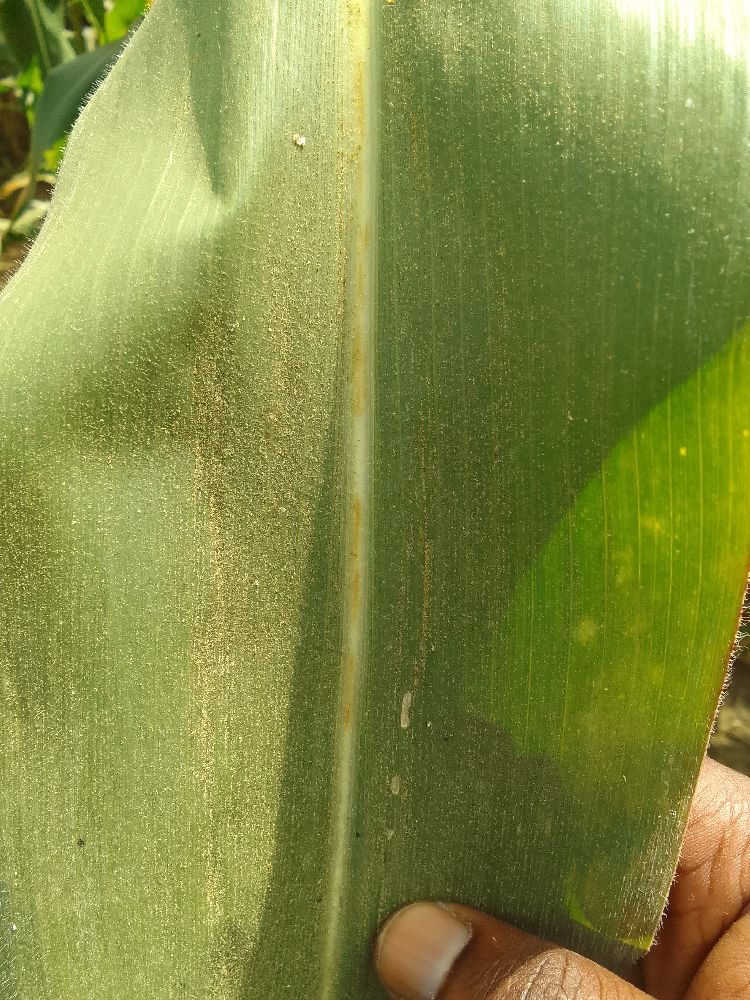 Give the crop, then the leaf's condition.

maize, healthy
